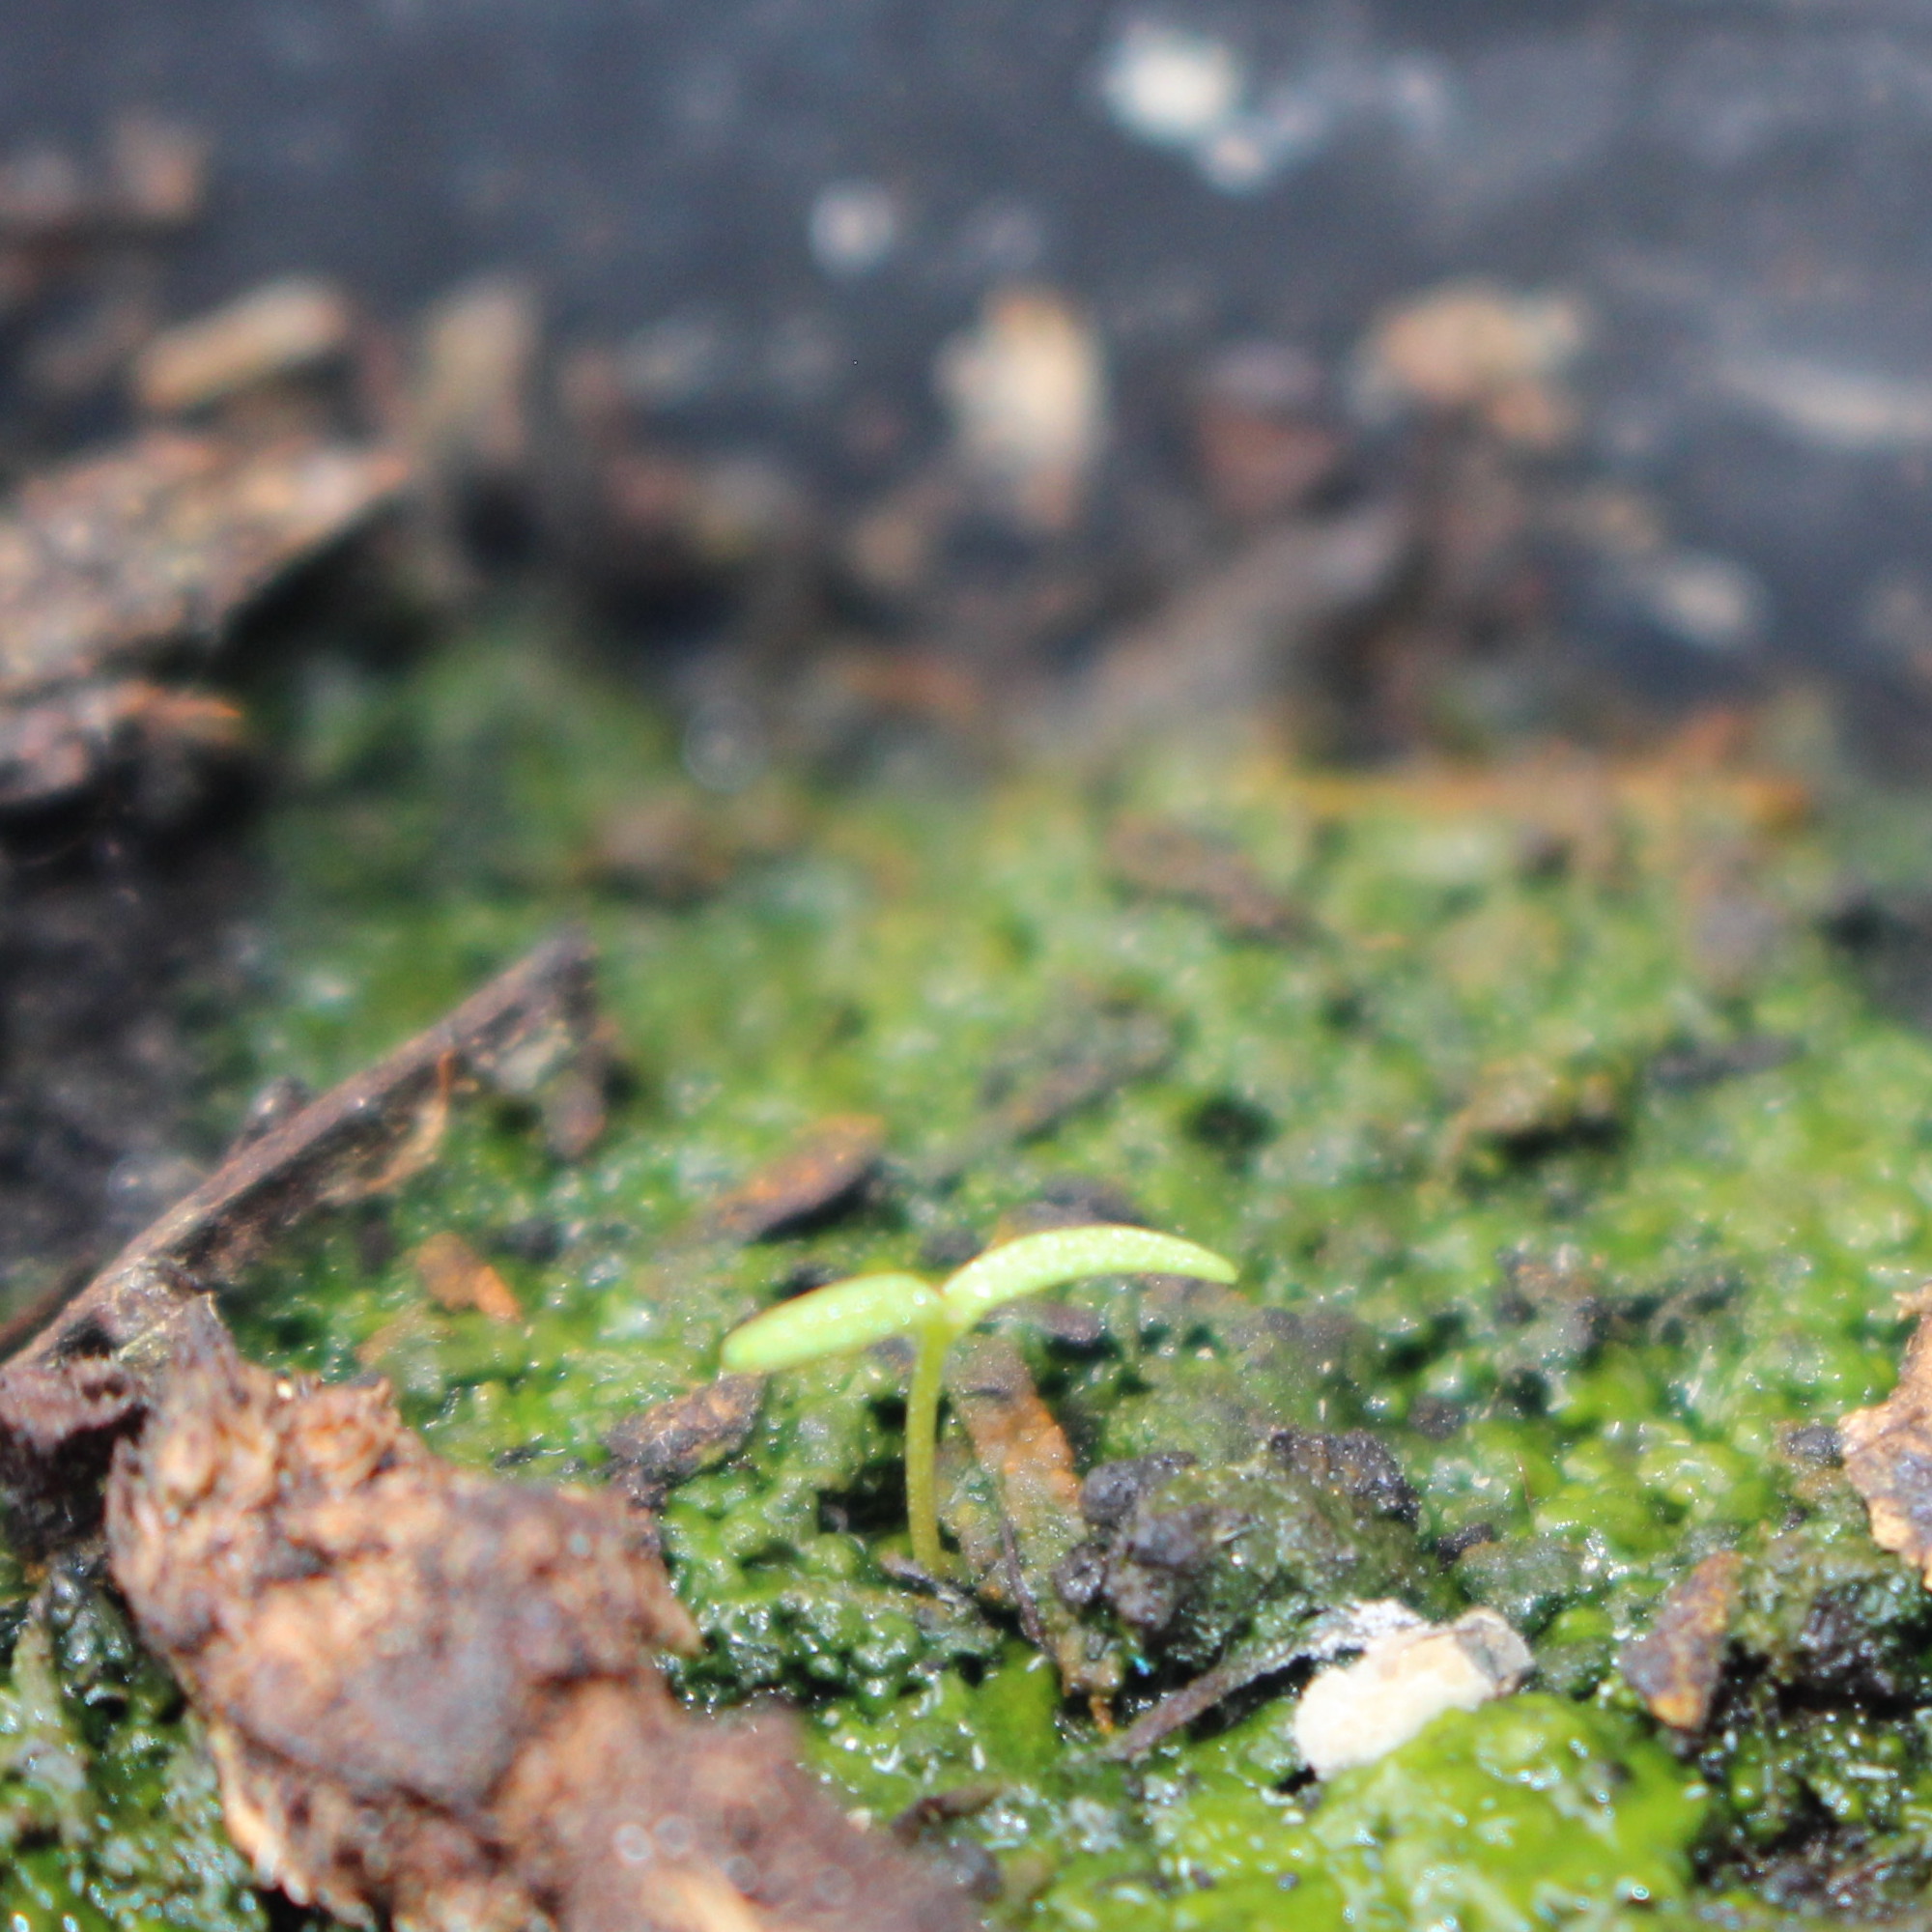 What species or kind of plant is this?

Papaver rhoeas
